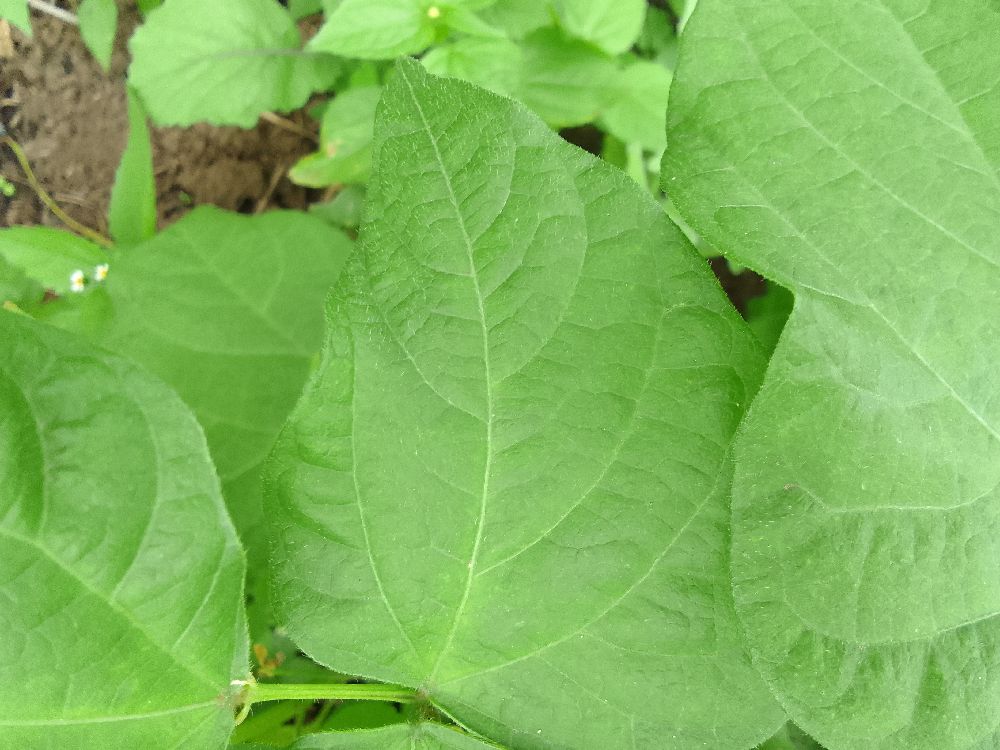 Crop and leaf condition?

common bean, healthy
